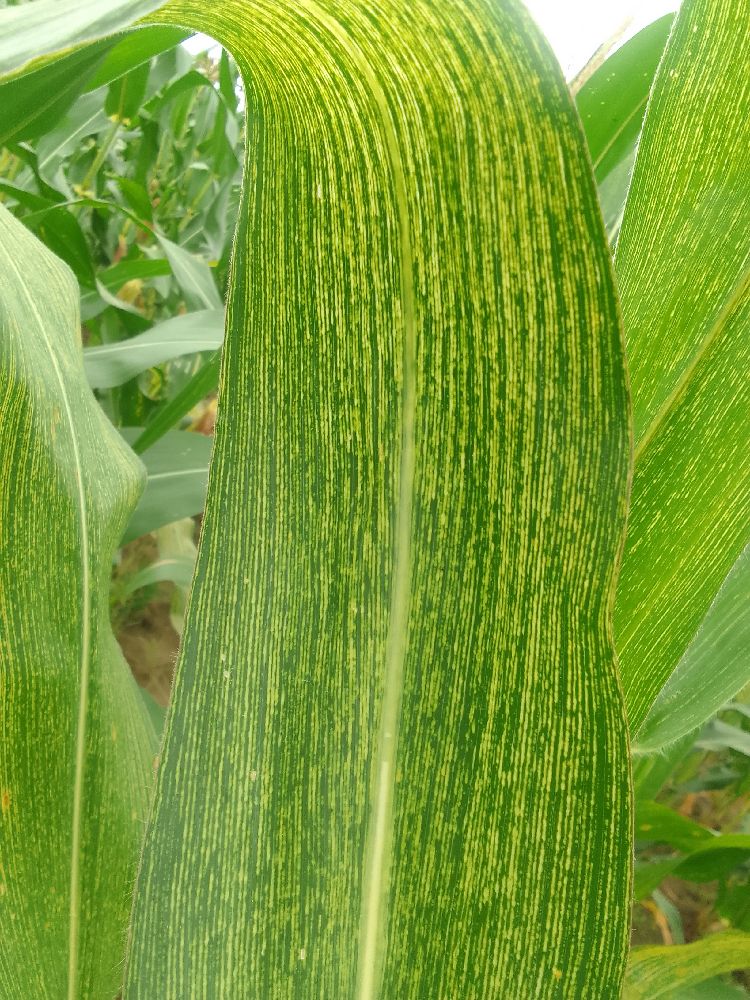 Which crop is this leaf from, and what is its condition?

maize, maize streak virus
